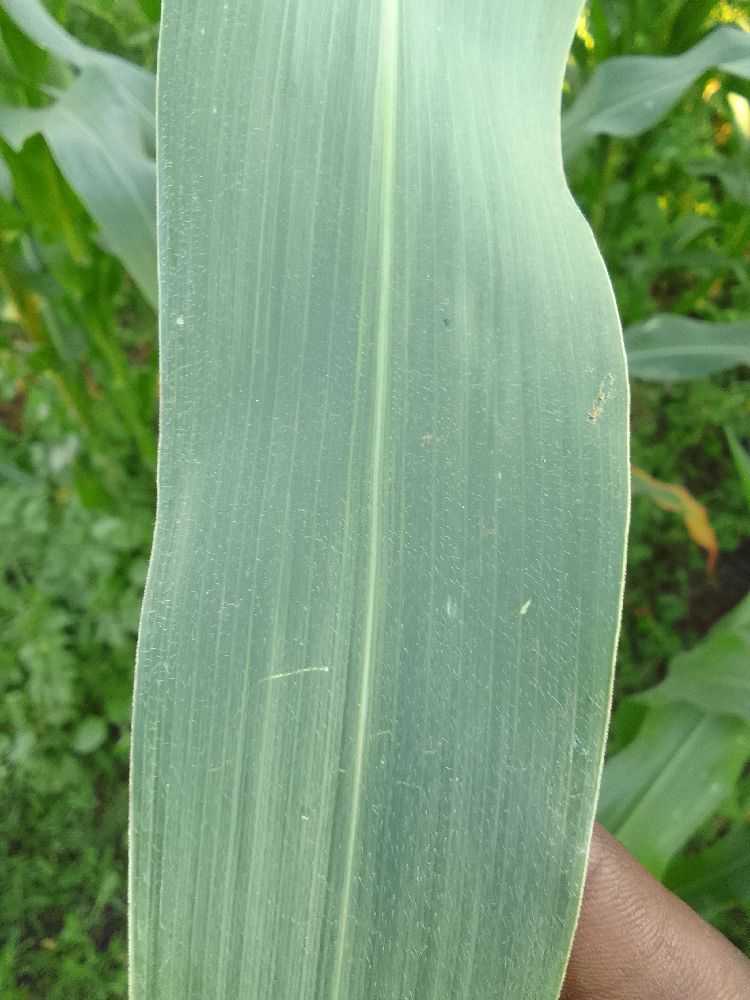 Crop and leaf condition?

maize, healthy
